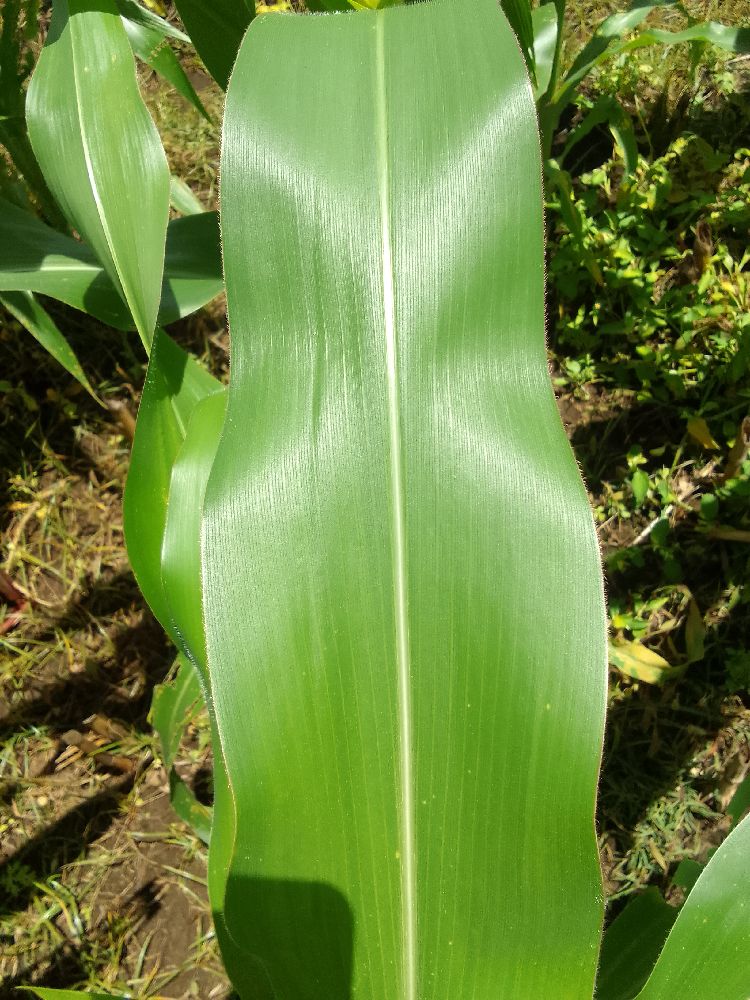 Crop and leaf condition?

maize, healthy
